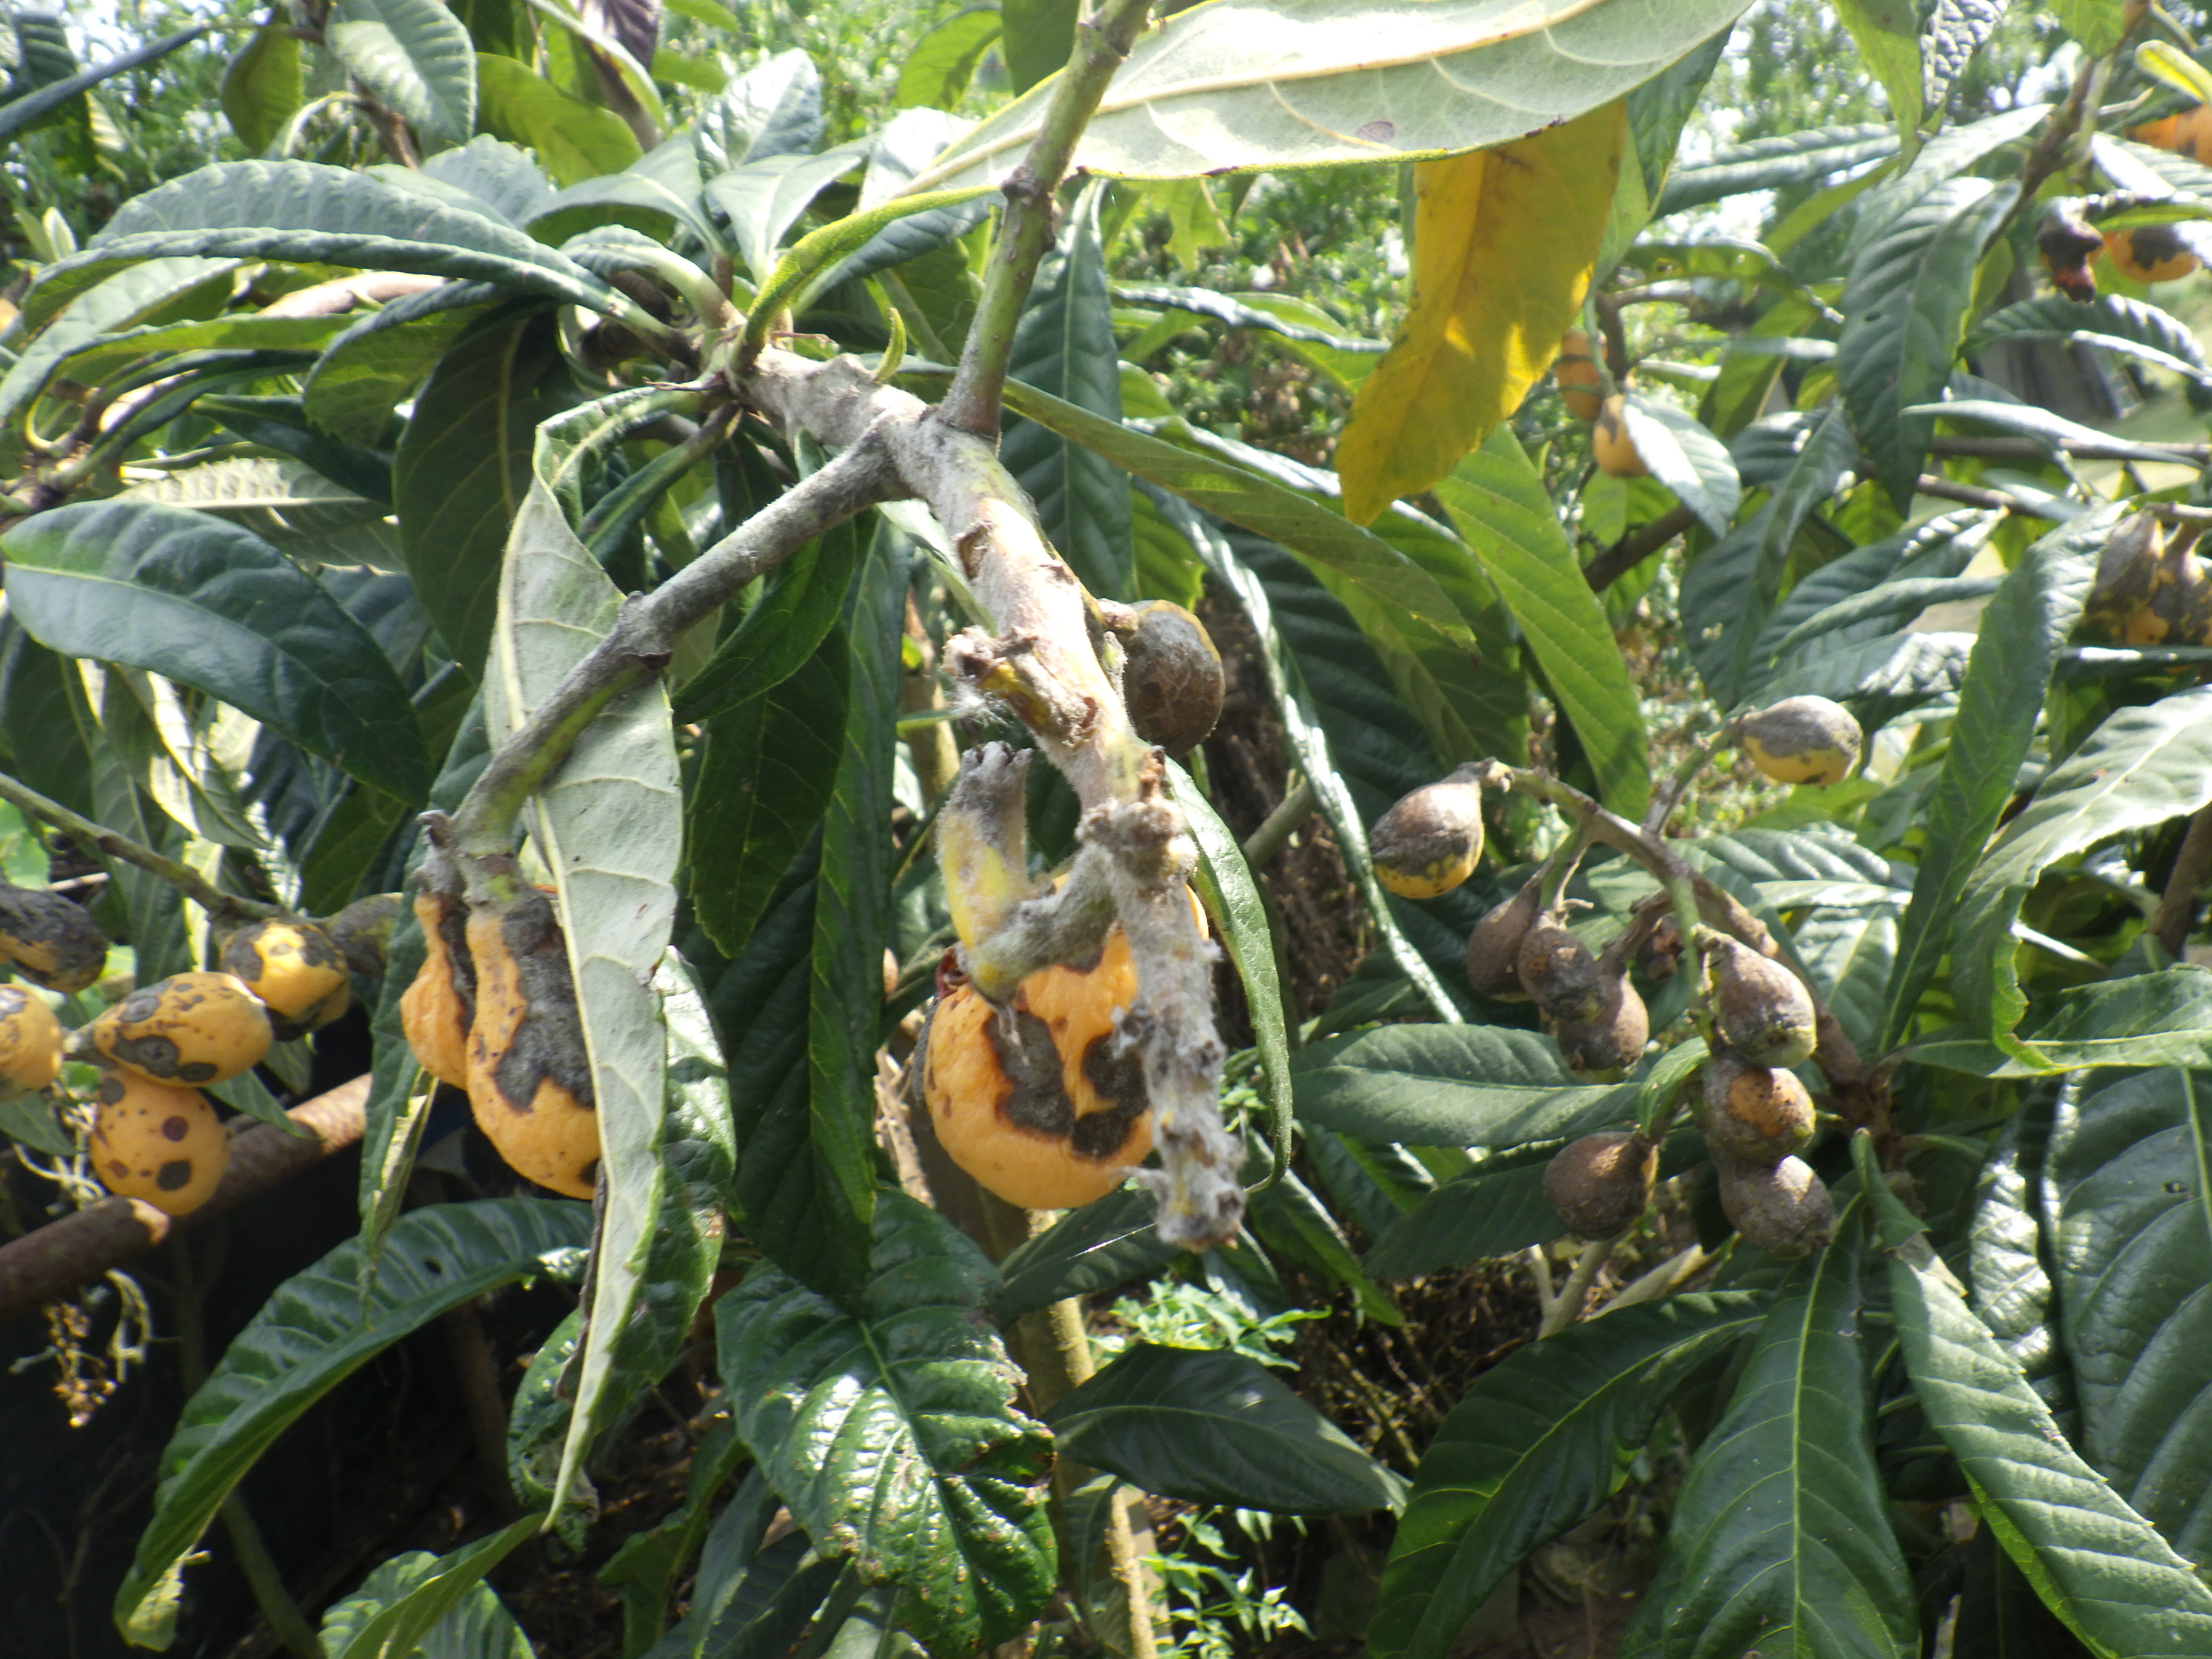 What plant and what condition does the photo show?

japanese medlar, scab
